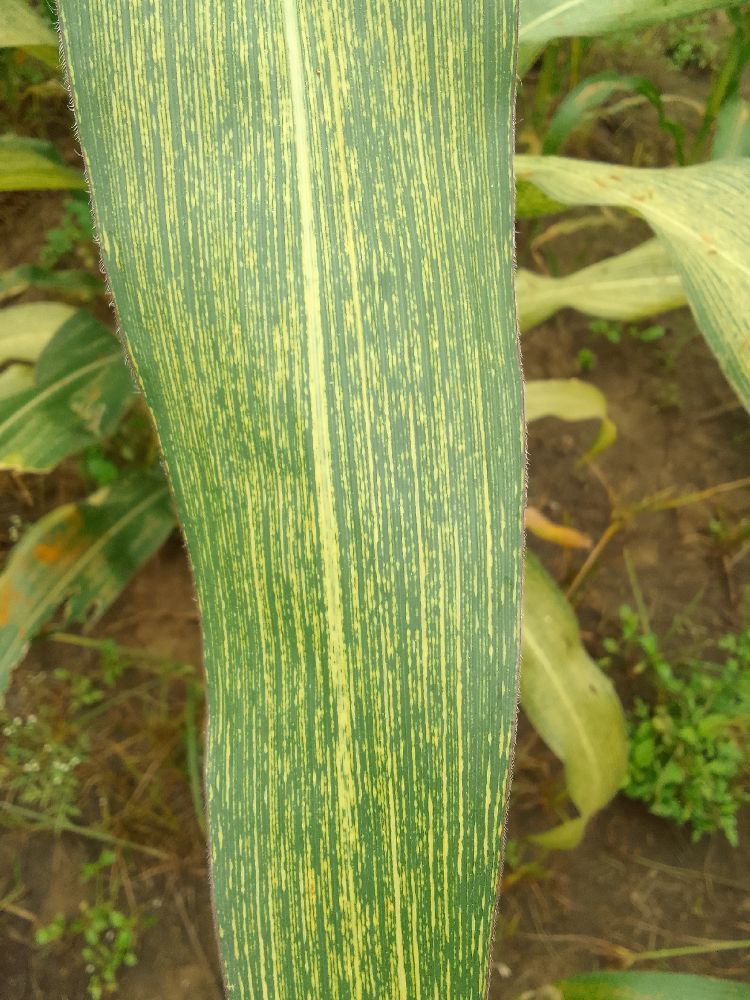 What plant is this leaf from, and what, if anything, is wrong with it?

maize, maize streak virus
